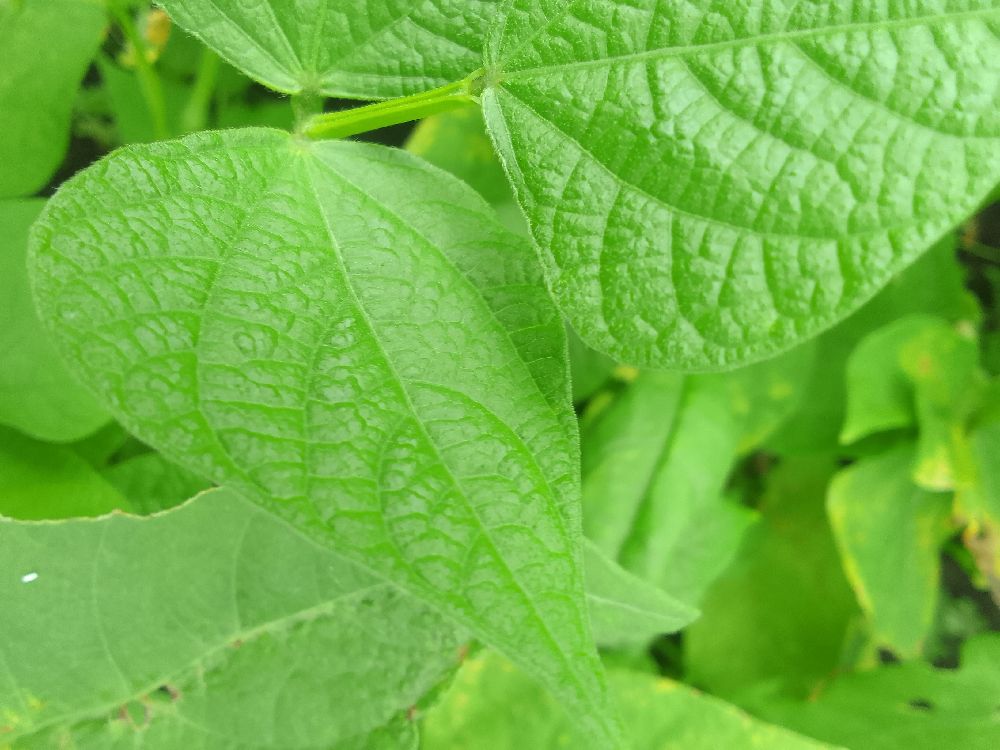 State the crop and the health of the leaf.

common bean, healthy
